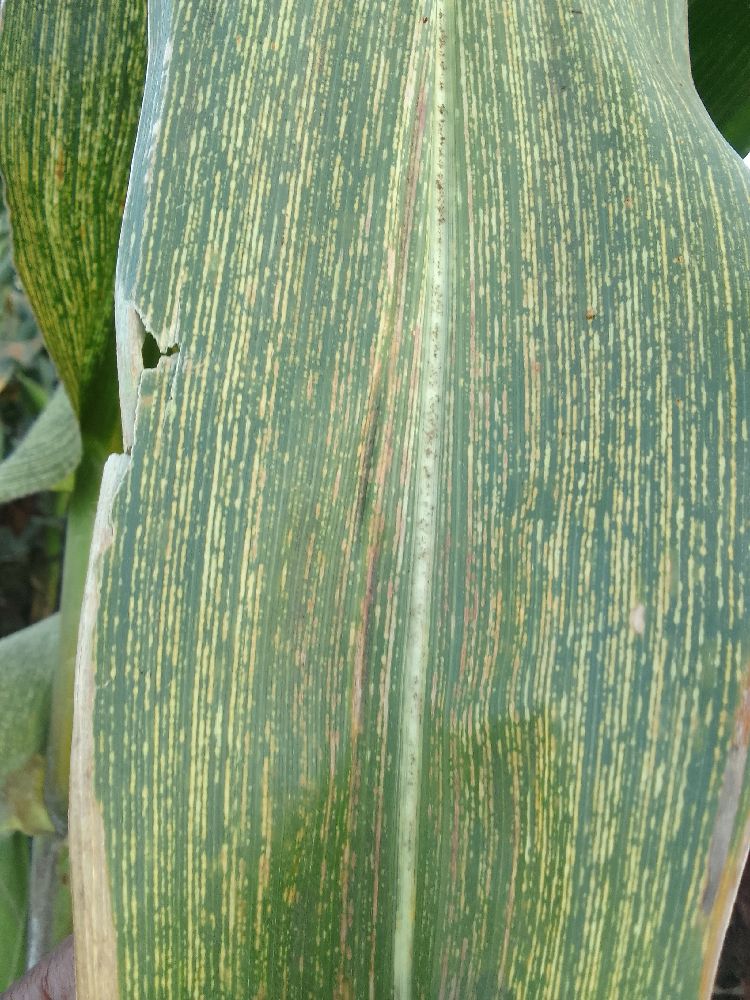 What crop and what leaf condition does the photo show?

maize, maize streak virus
